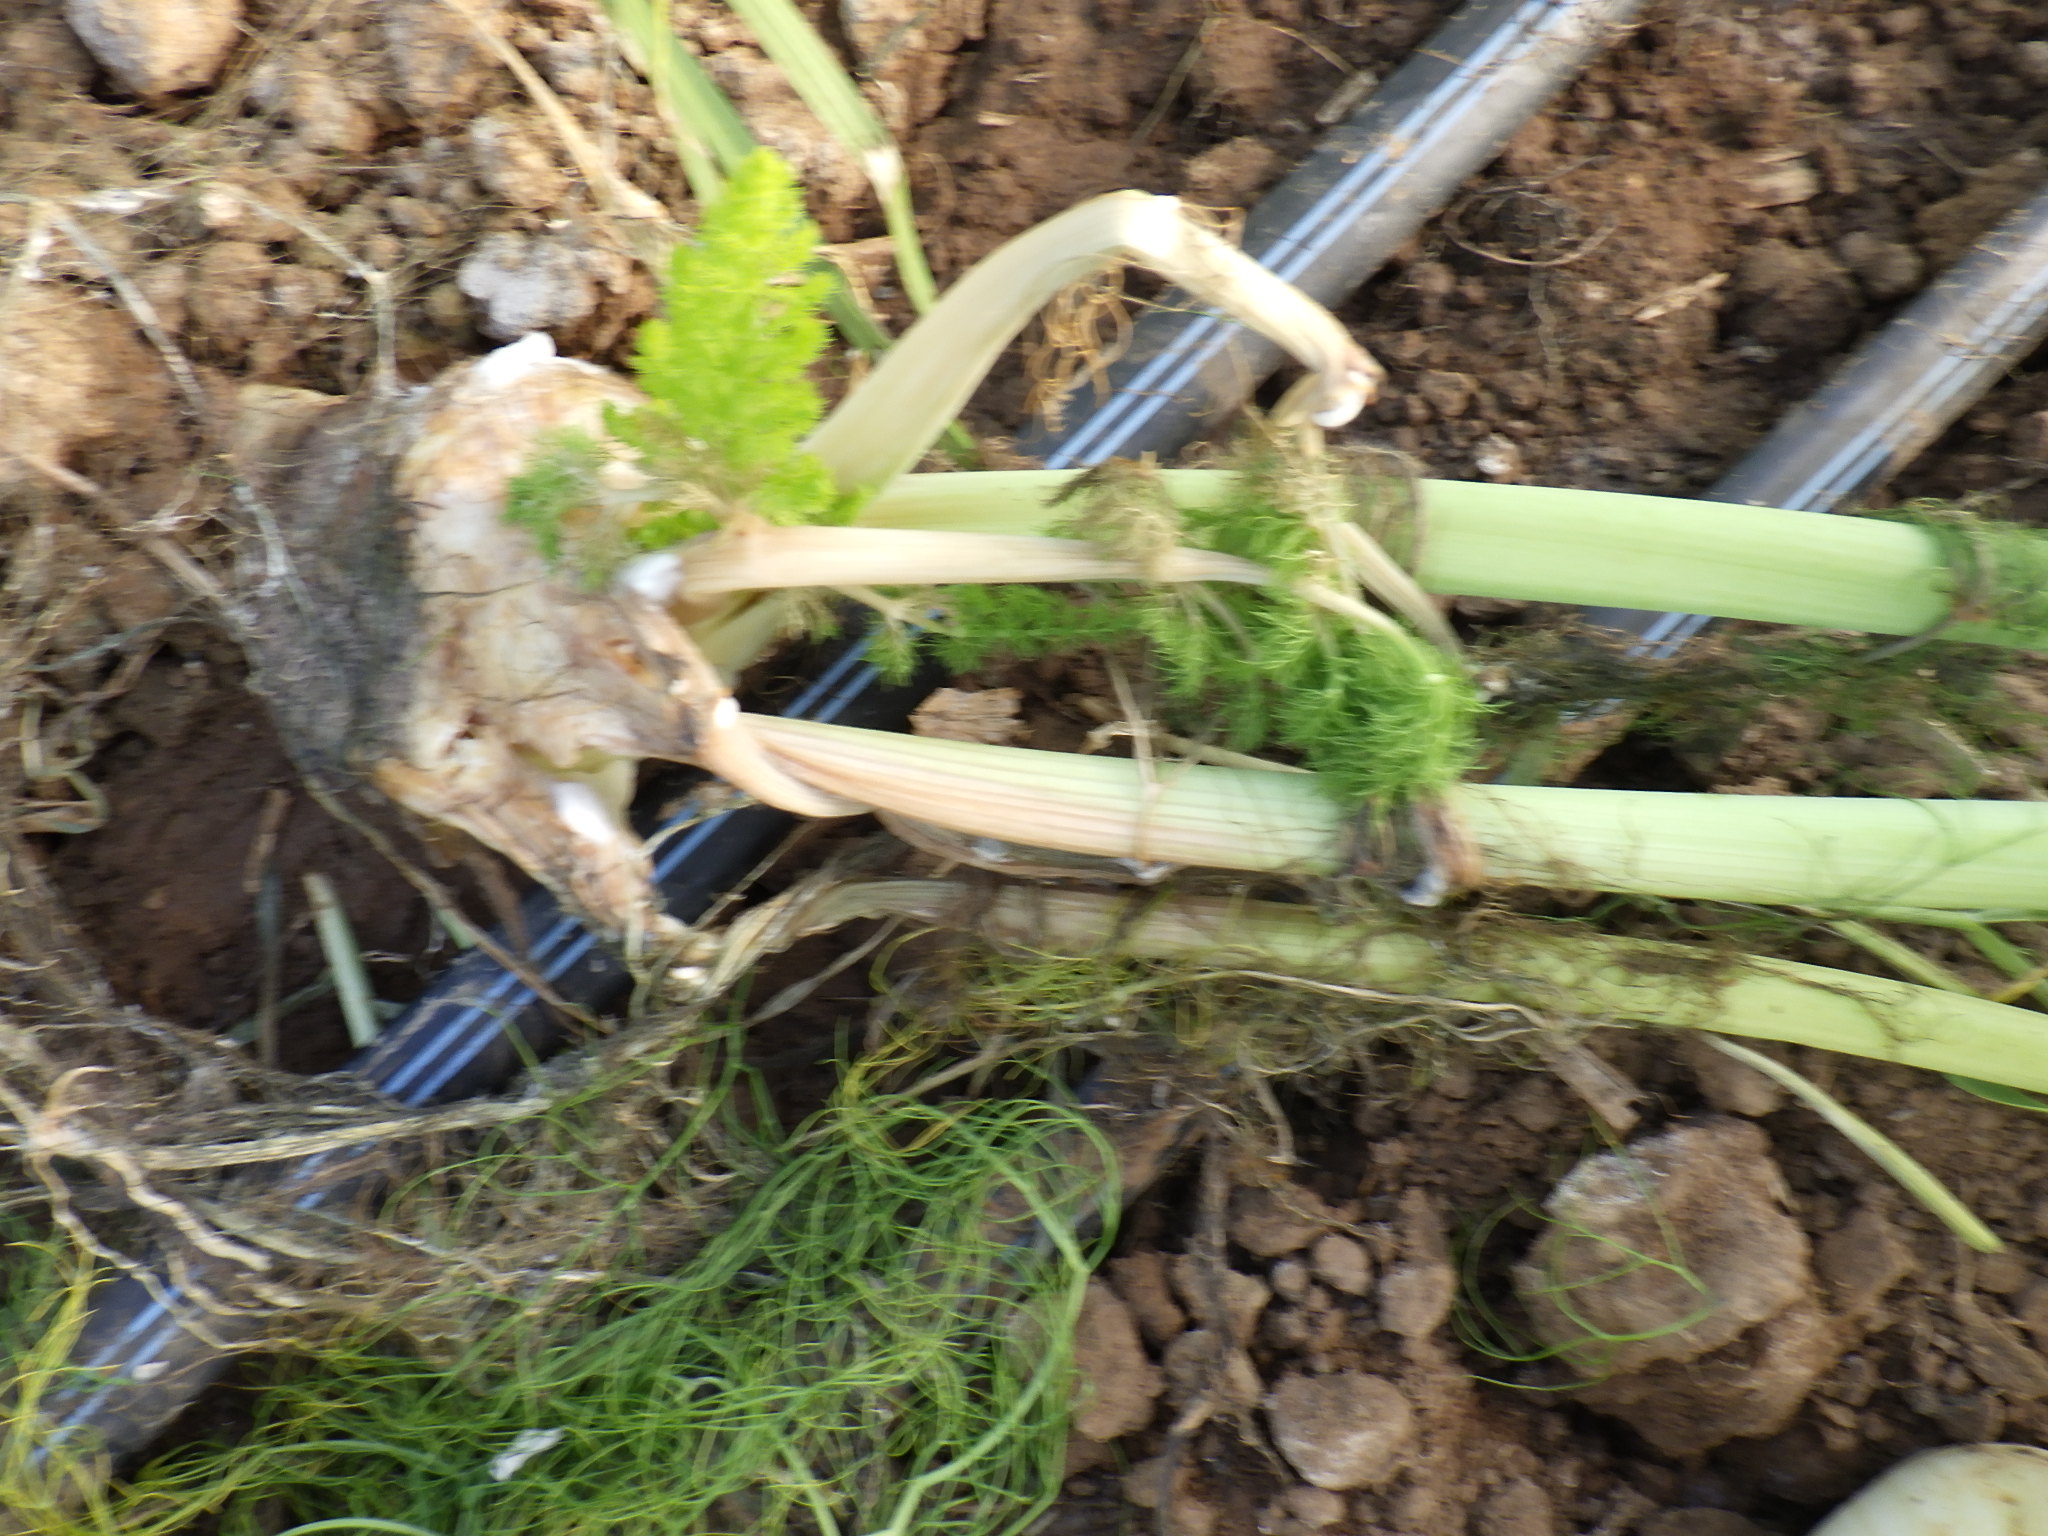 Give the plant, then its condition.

fennel, sclerotinia
